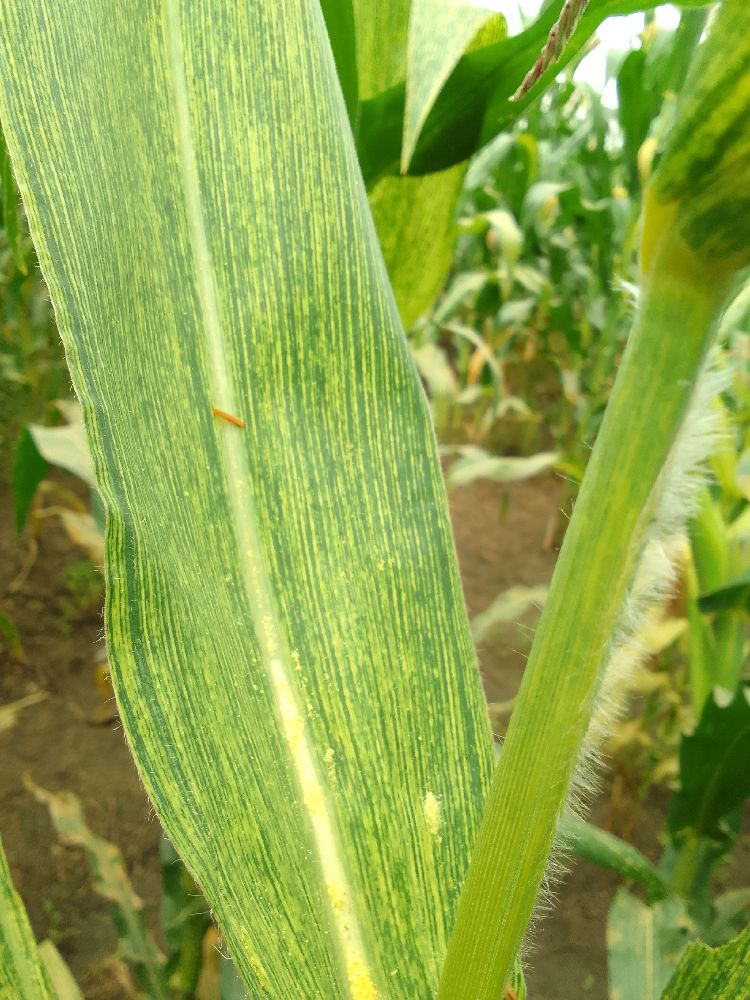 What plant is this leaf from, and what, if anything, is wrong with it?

maize, maize streak virus
